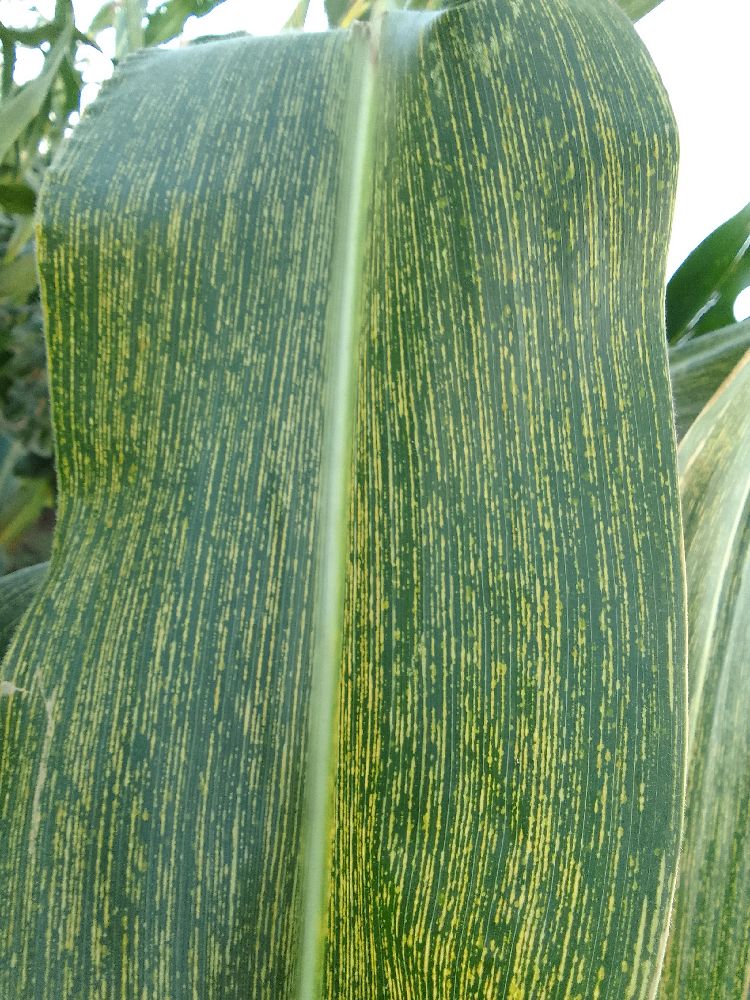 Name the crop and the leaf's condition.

maize, maize streak virus
